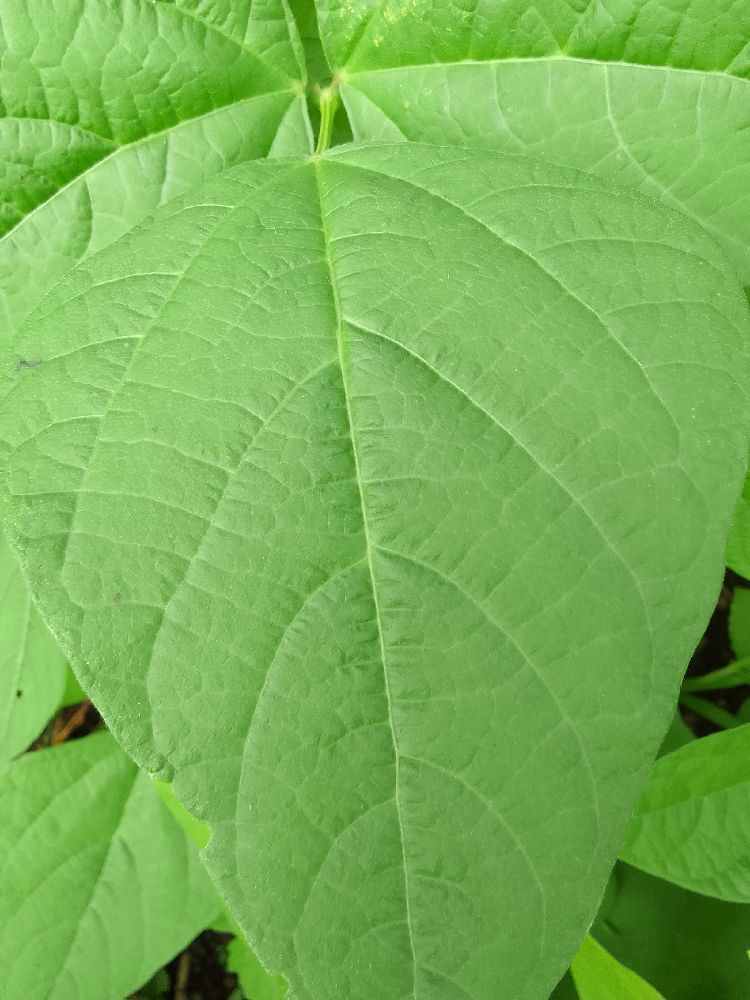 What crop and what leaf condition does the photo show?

common bean, healthy
